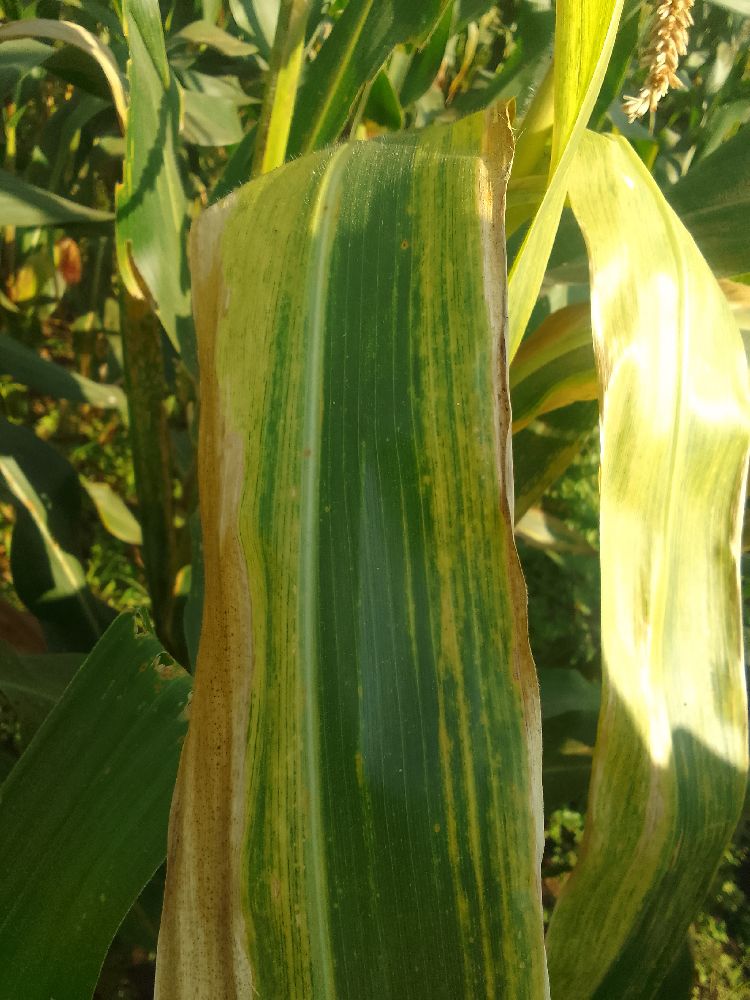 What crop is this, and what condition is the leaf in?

maize, maize lethal necrosis
